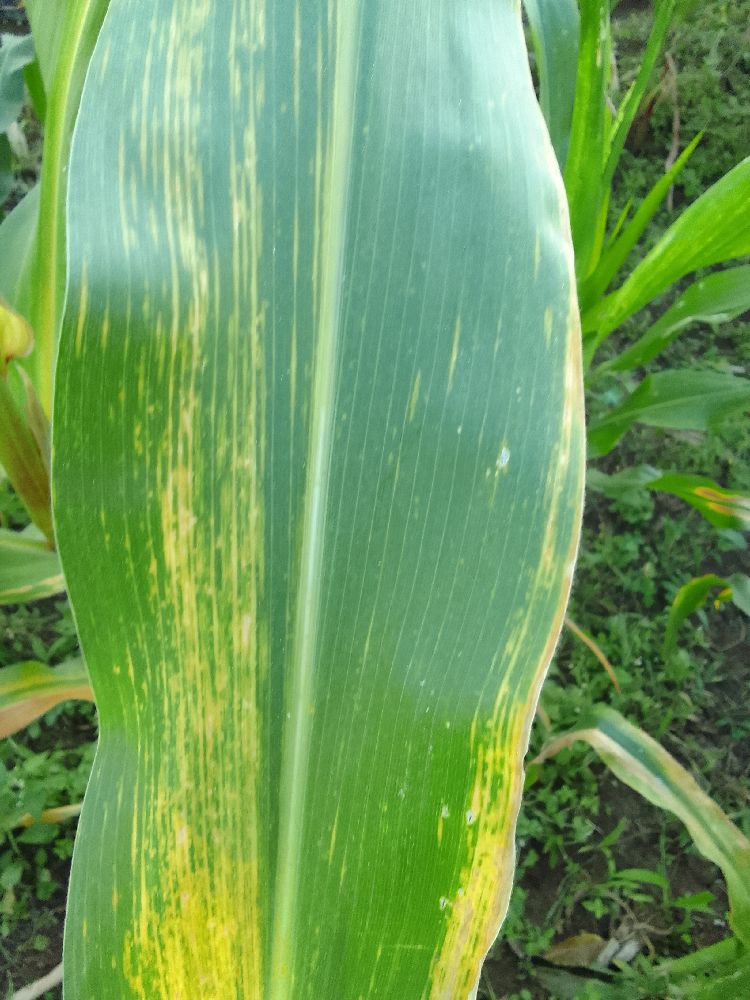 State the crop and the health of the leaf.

maize, maize lethal necrosis
